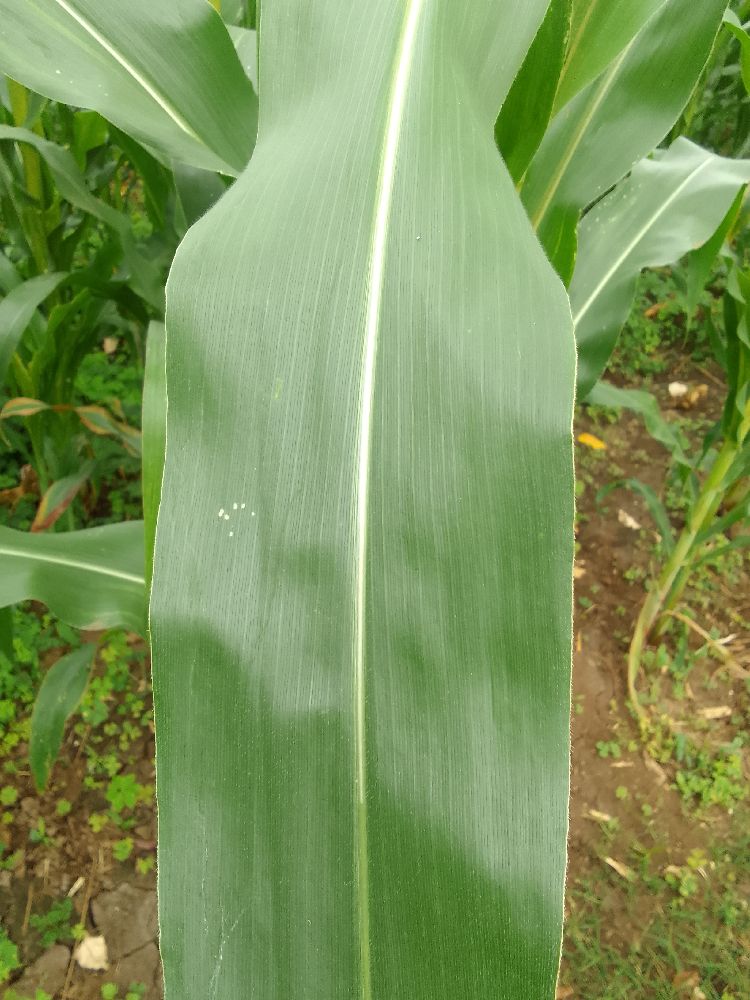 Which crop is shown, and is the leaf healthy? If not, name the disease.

maize, healthy
